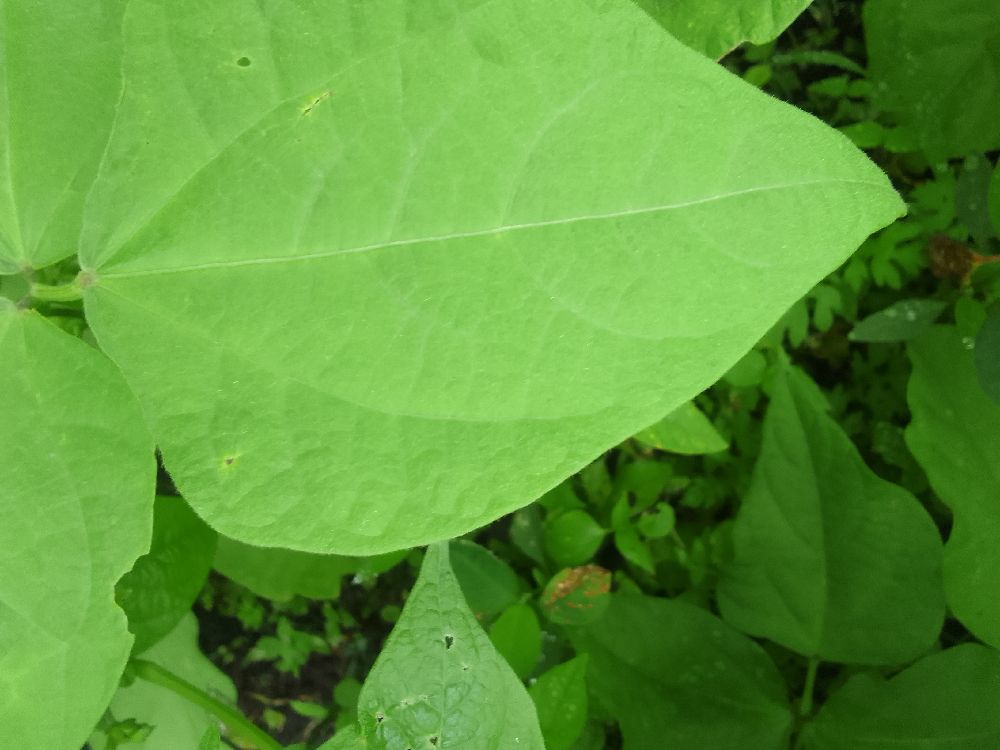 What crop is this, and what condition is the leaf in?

common bean, healthy
